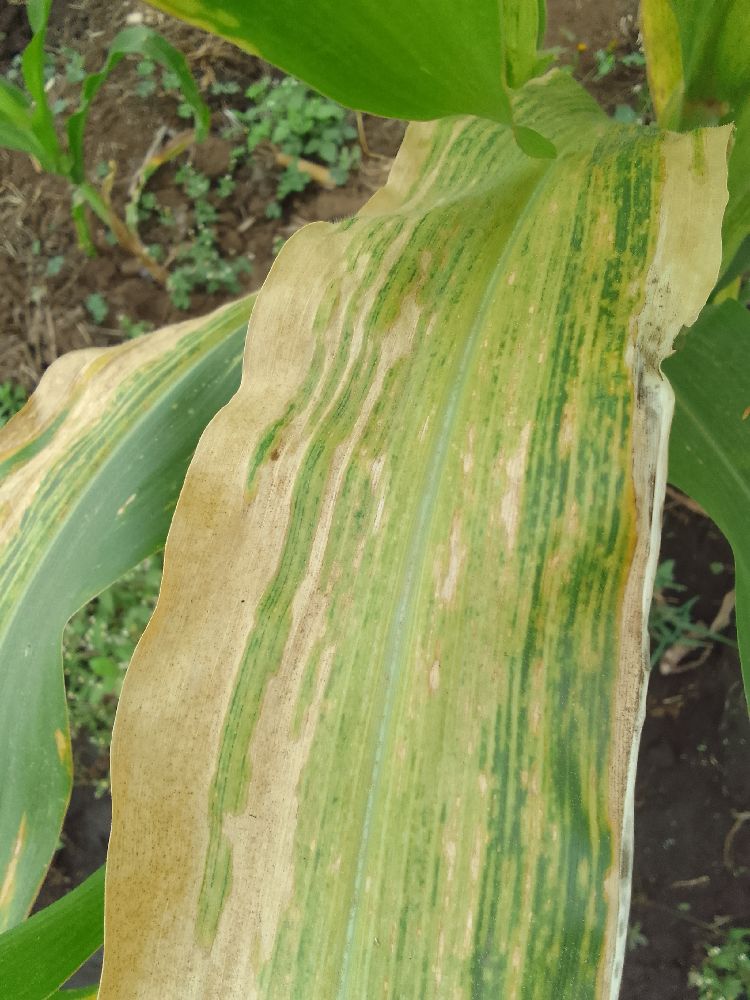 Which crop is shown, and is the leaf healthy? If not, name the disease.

maize, maize lethal necrosis
